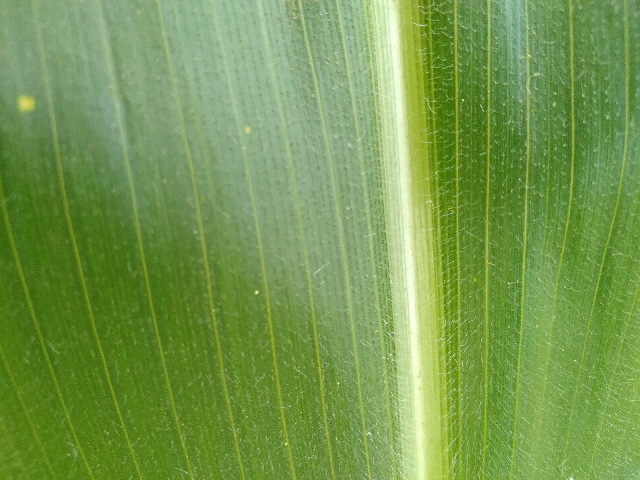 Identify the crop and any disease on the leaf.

maize, healthy
